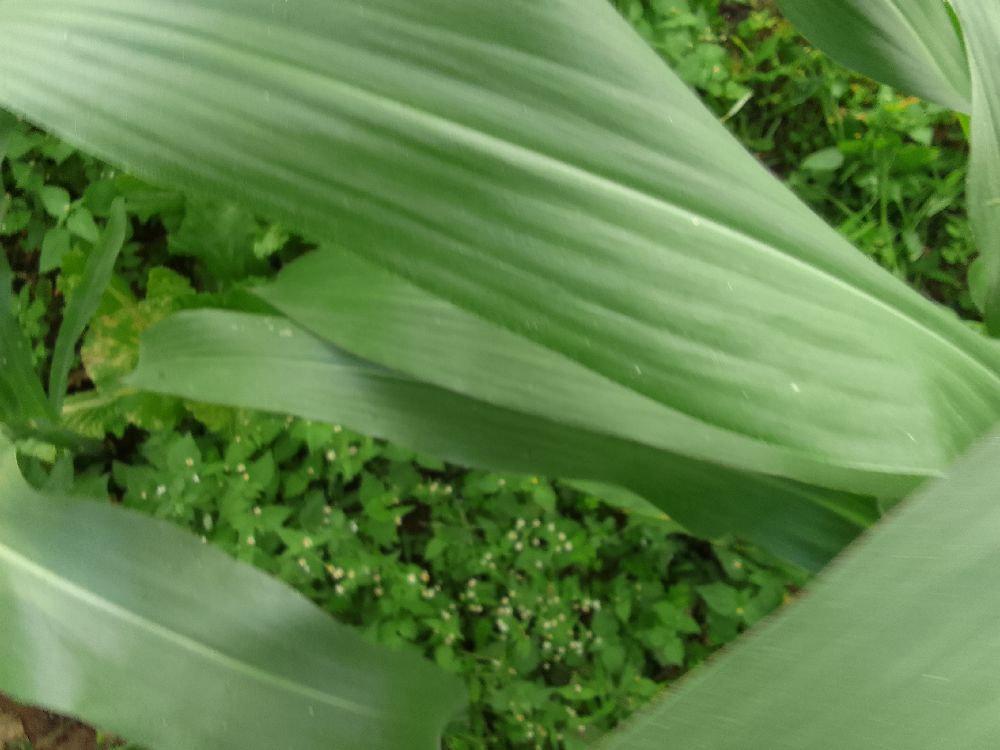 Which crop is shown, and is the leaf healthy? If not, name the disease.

maize, healthy
